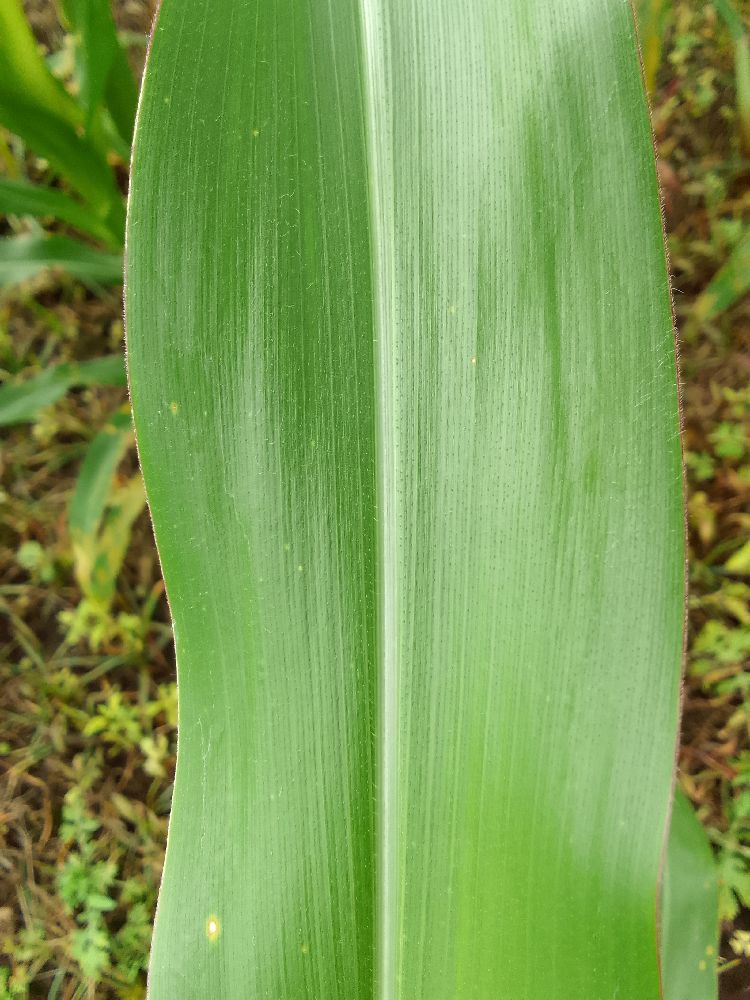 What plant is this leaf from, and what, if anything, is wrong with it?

maize, healthy
